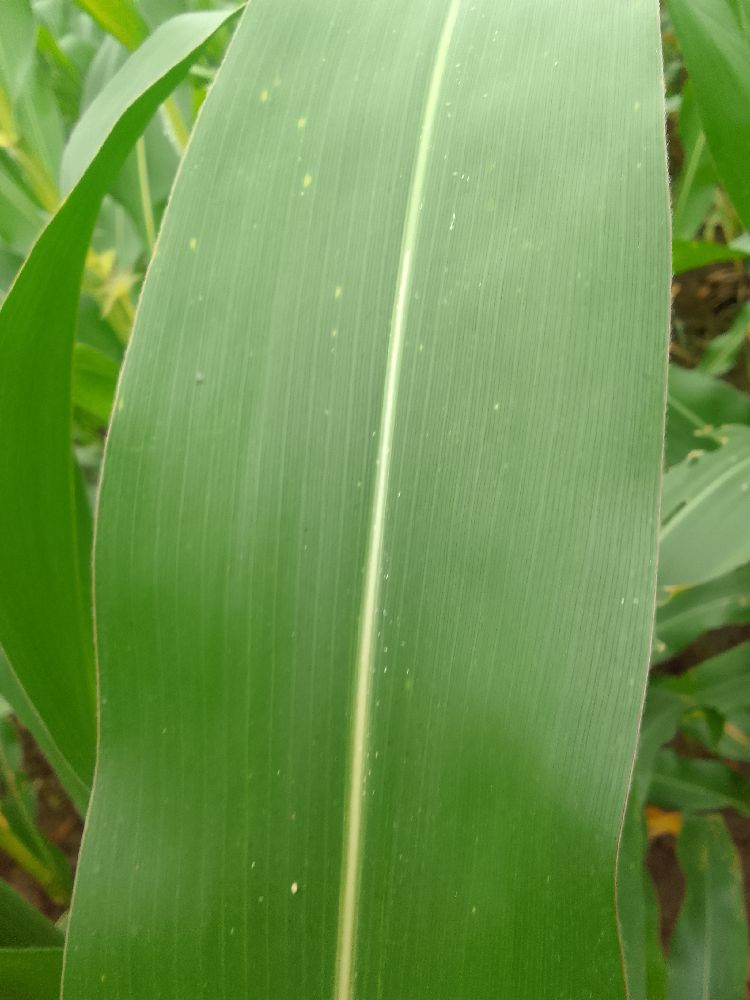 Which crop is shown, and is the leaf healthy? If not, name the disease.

maize, healthy
